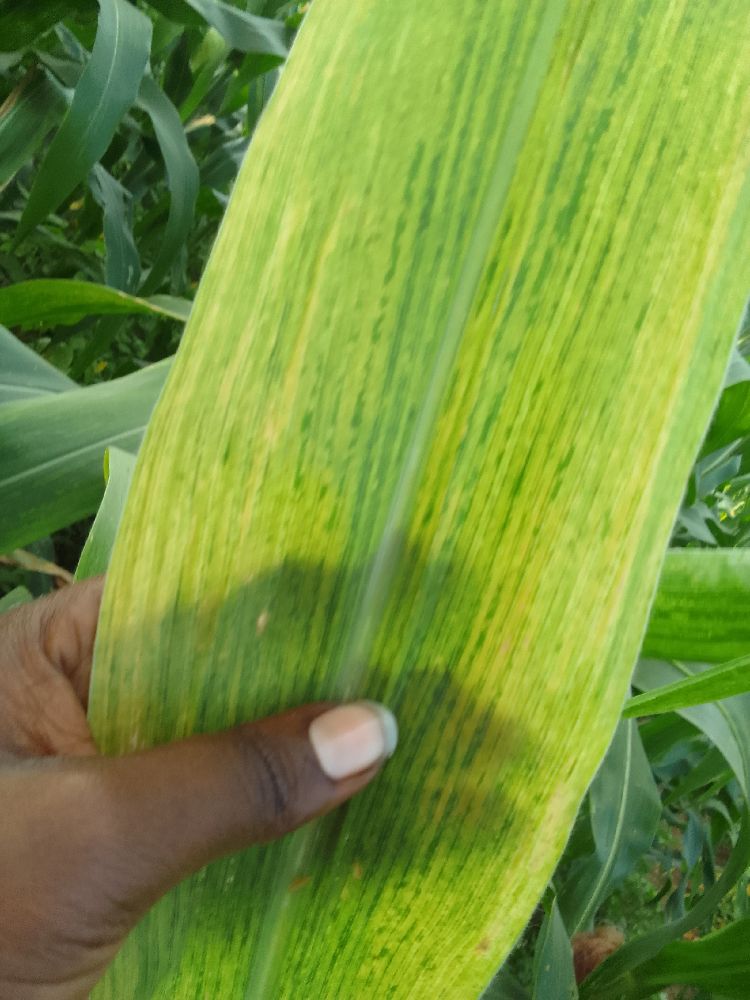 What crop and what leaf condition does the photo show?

maize, maize lethal necrosis
